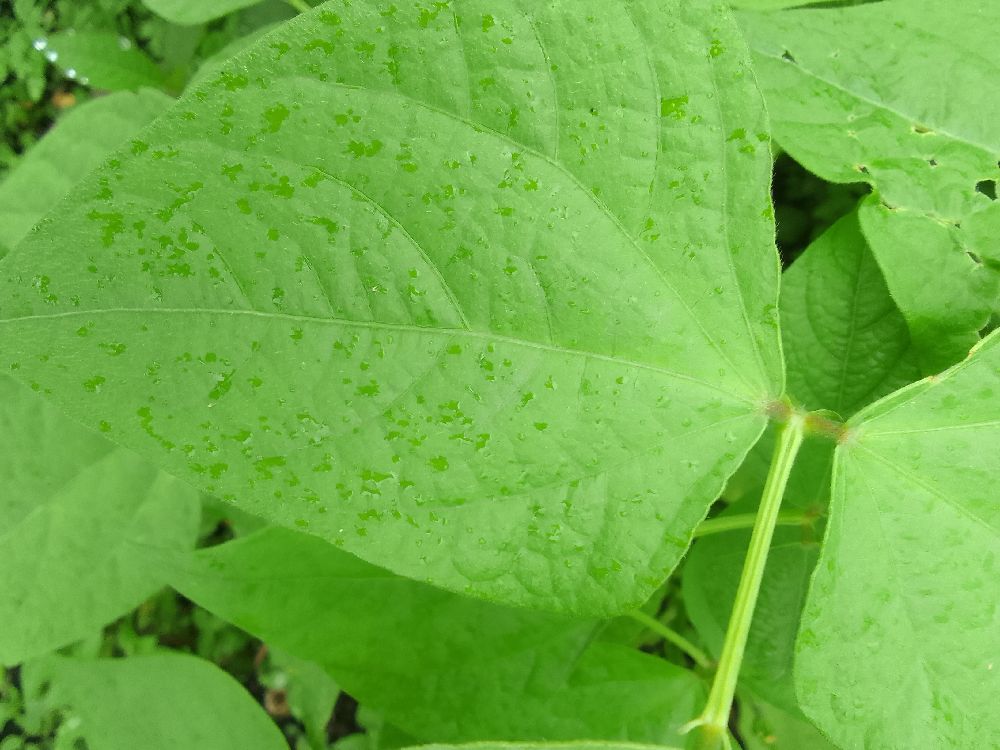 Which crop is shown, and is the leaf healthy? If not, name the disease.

common bean, healthy
